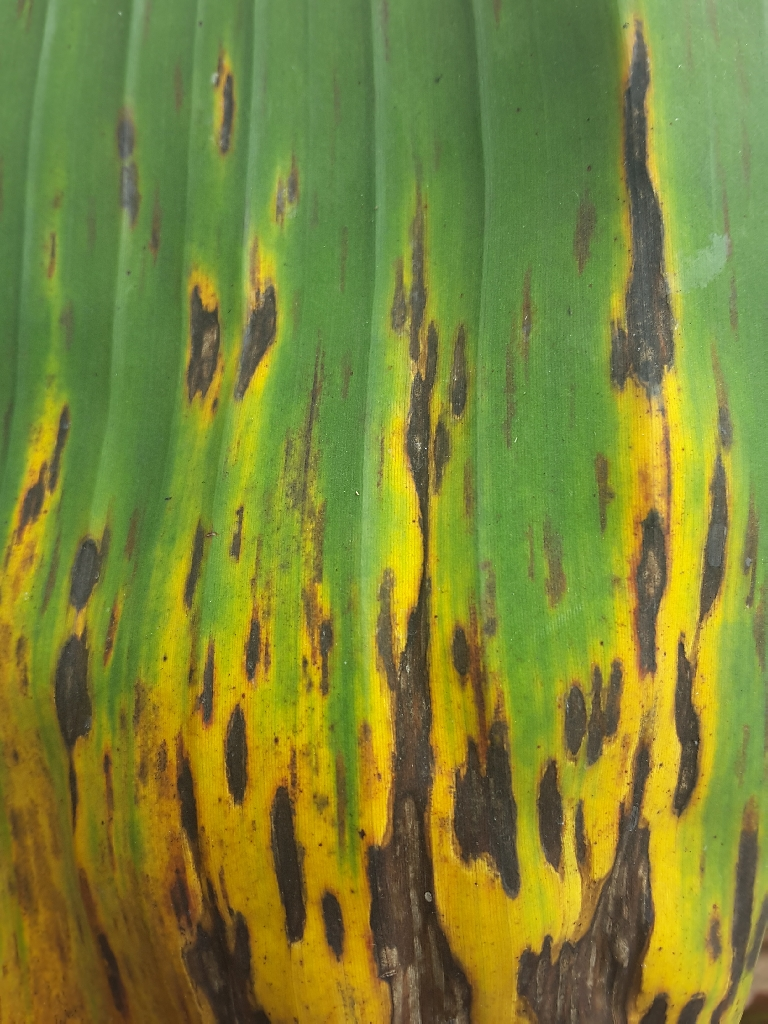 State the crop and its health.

banana, black sigatoka
